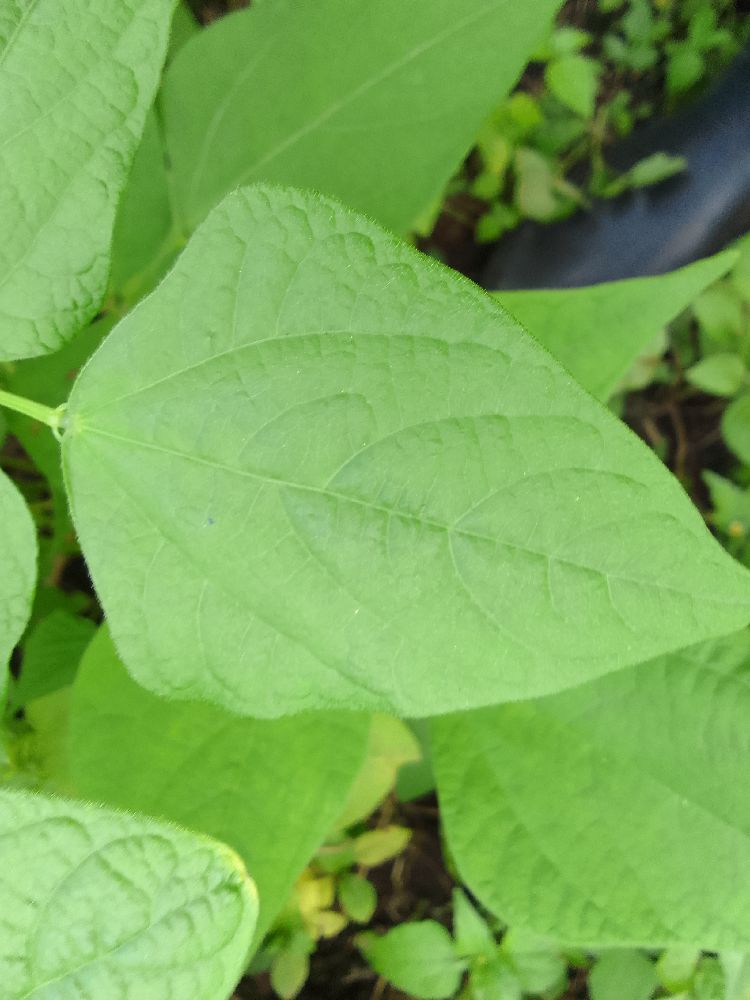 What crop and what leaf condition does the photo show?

common bean, healthy
